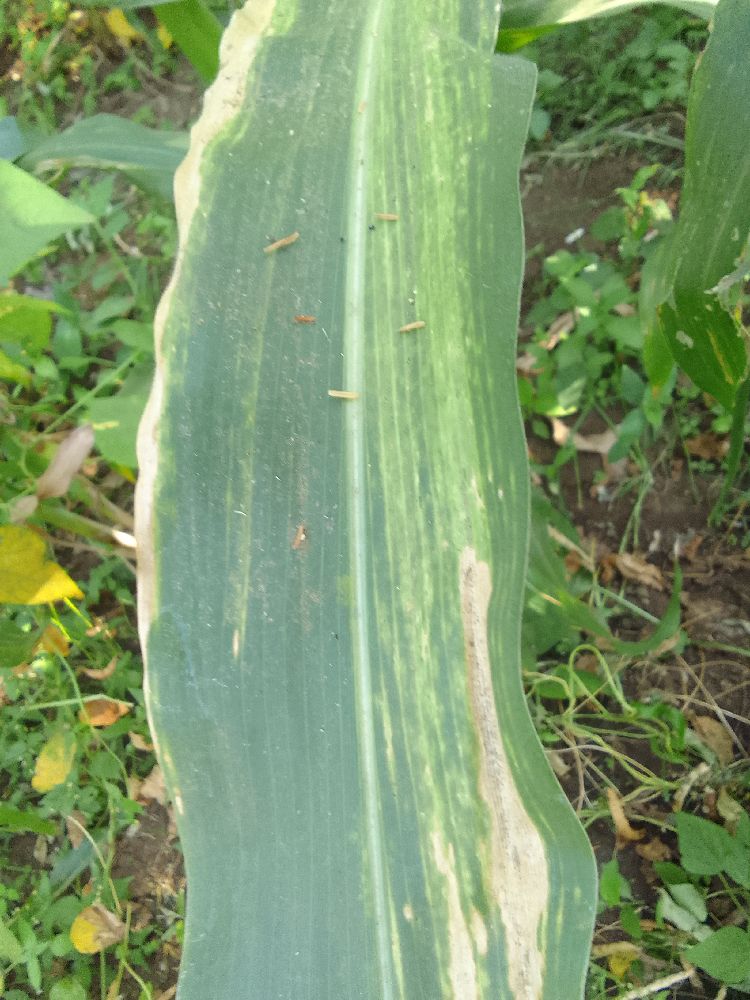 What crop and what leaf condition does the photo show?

maize, maize lethal necrosis
